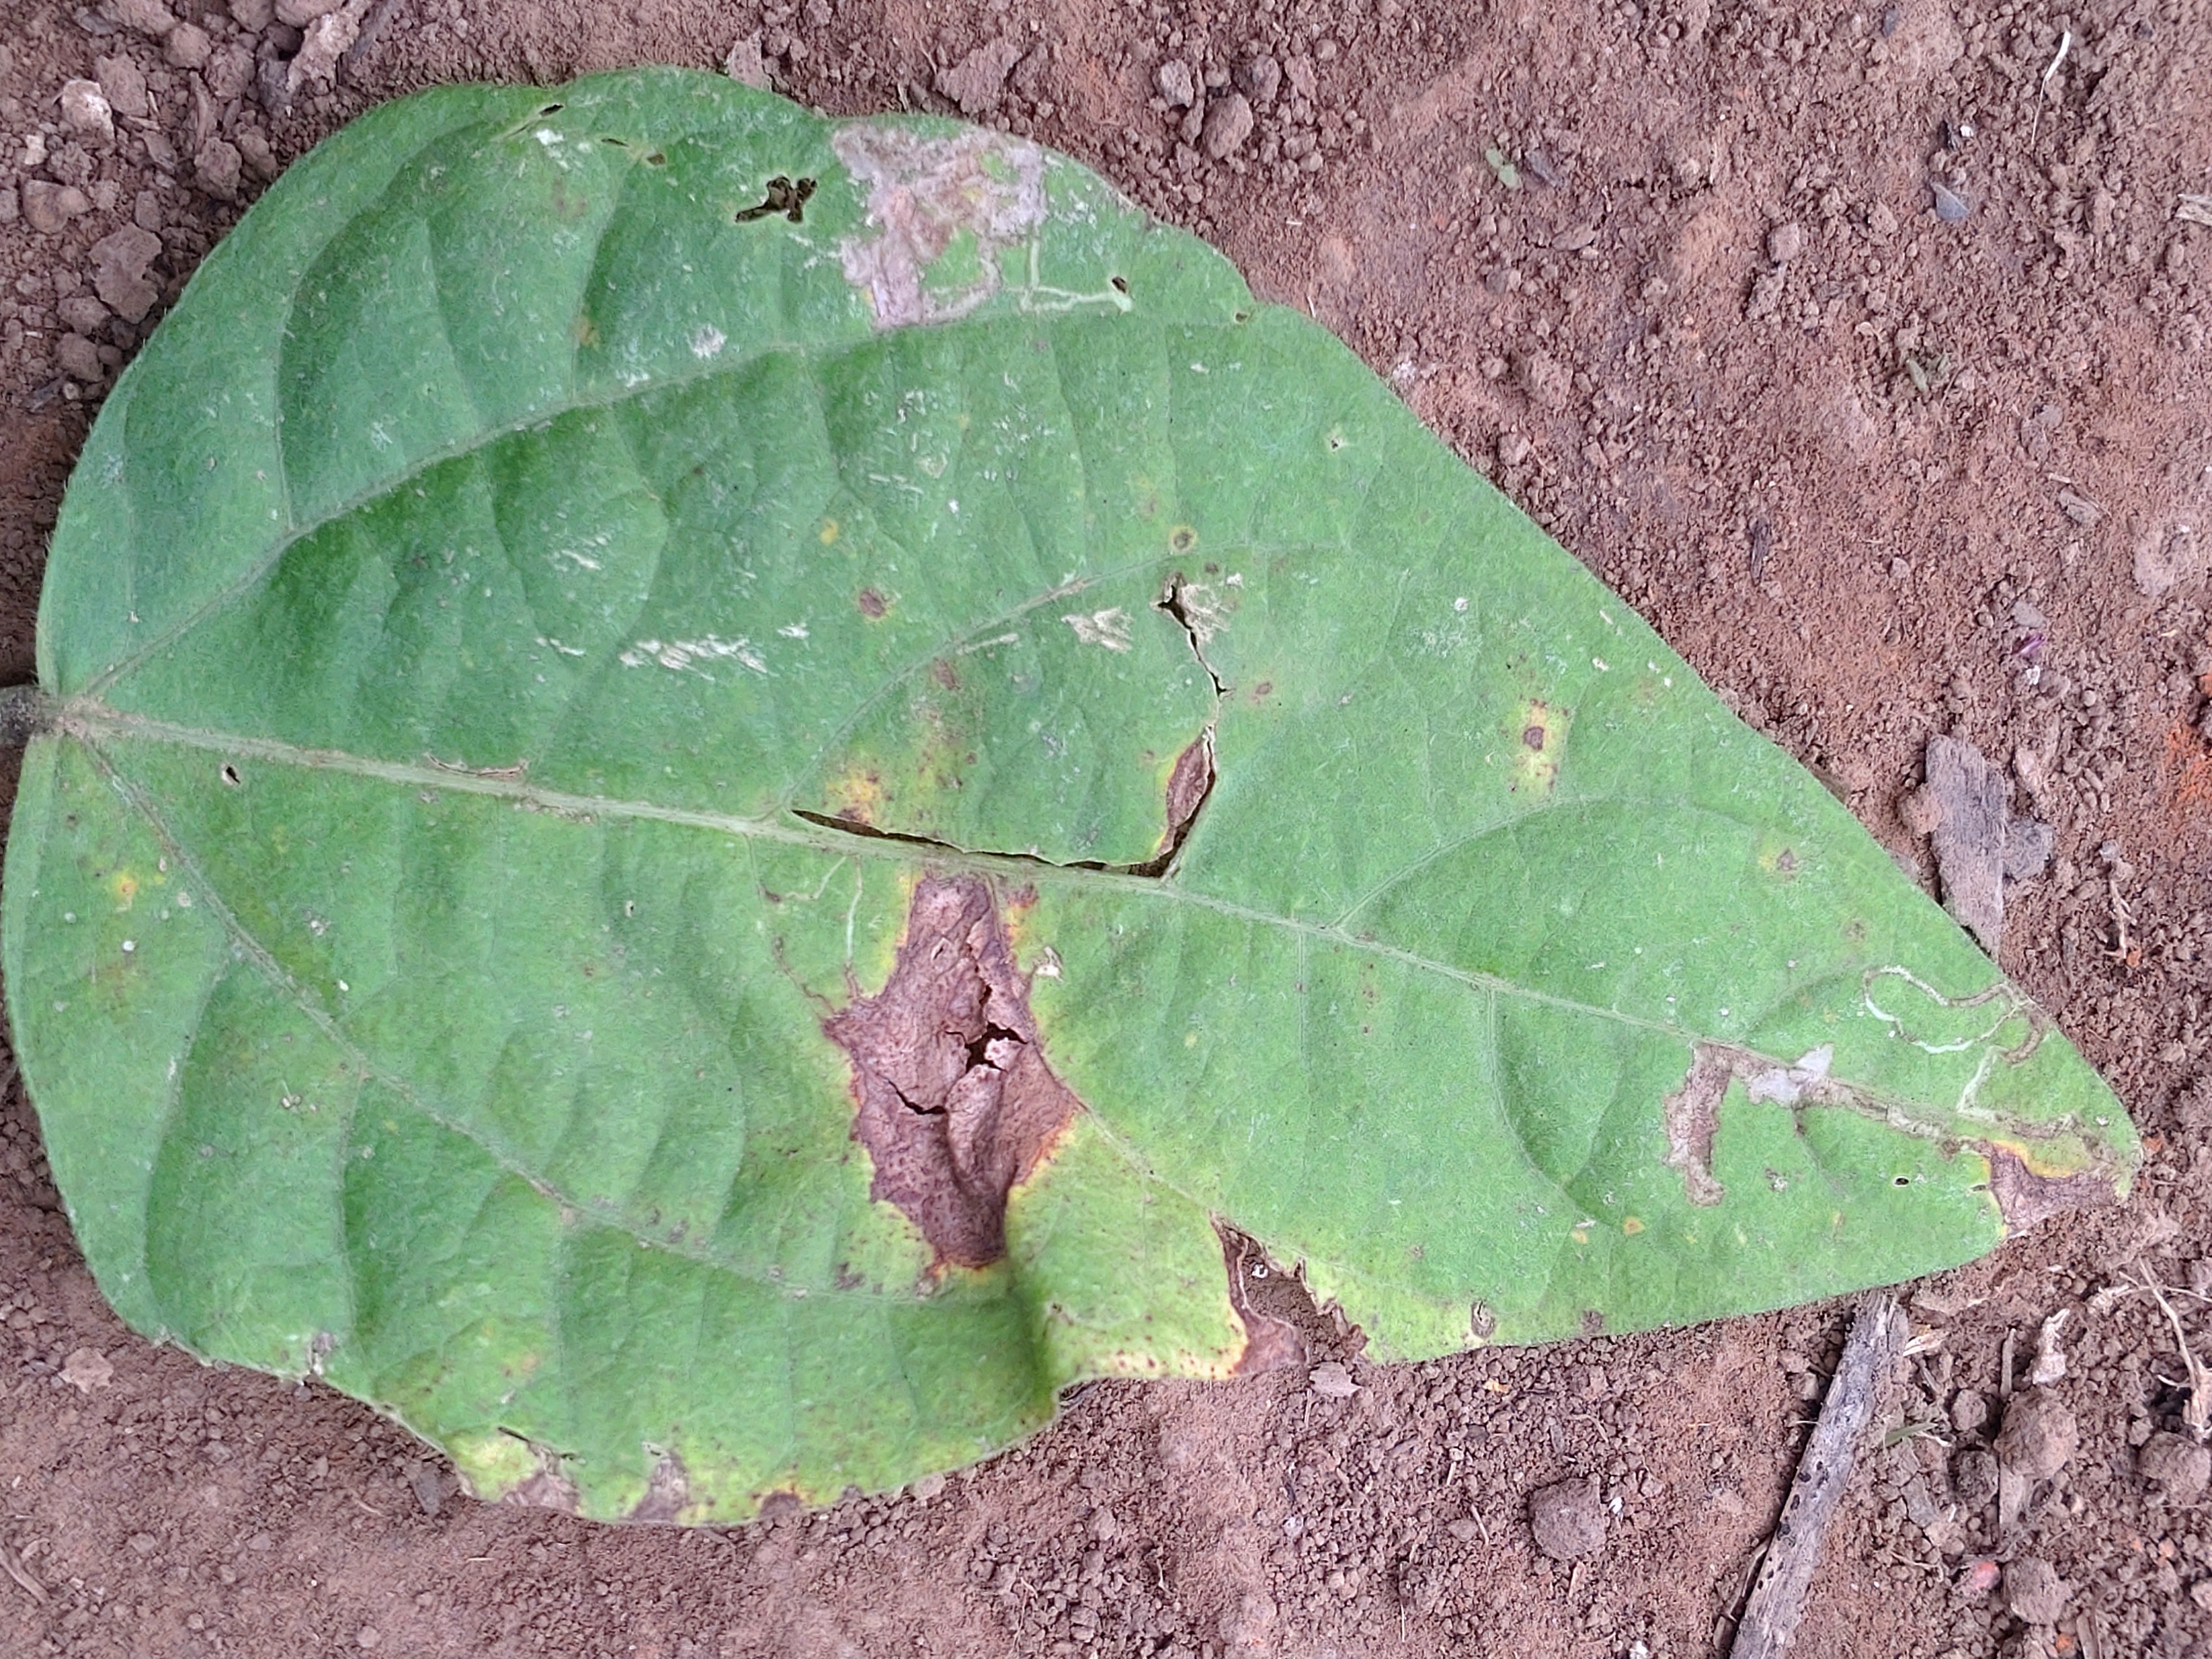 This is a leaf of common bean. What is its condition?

anthracnose
